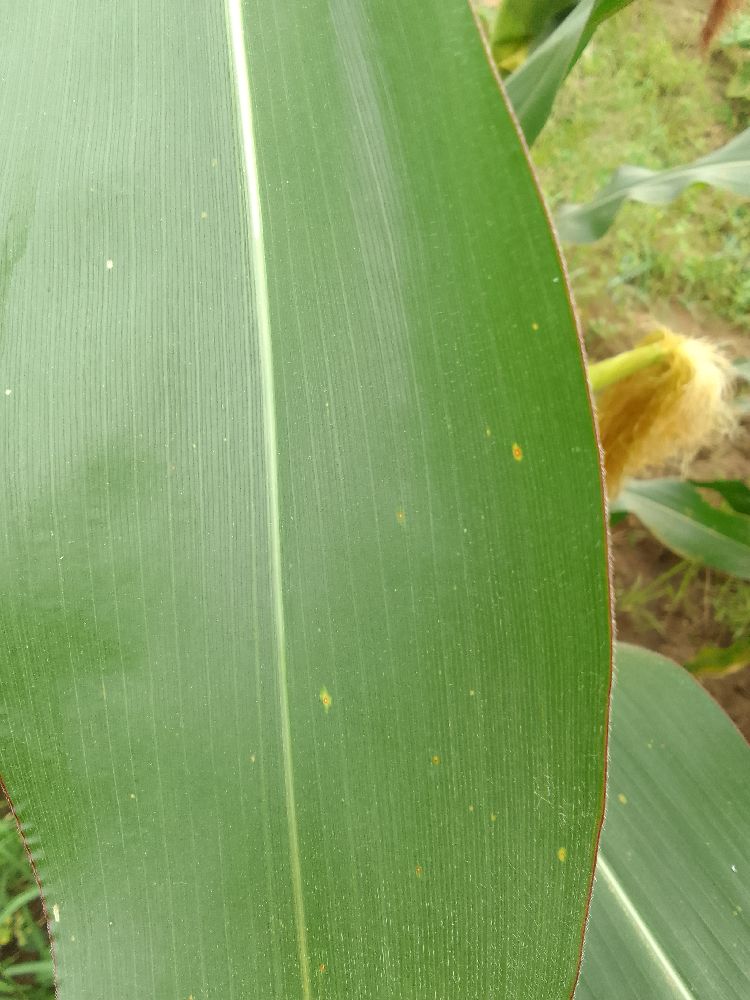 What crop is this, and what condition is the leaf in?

maize, healthy
